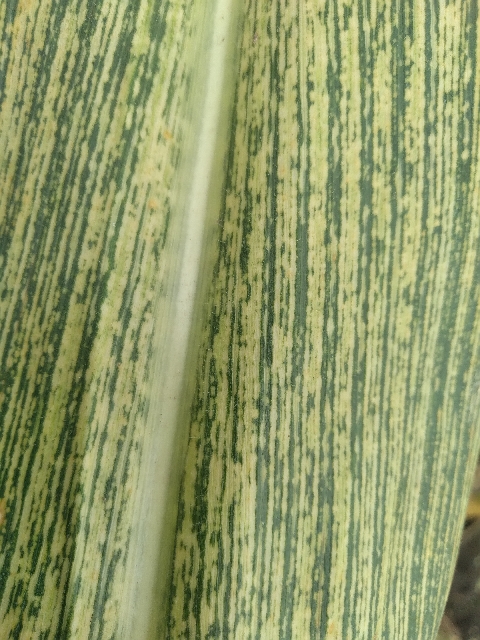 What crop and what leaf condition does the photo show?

maize, maize streak virus
